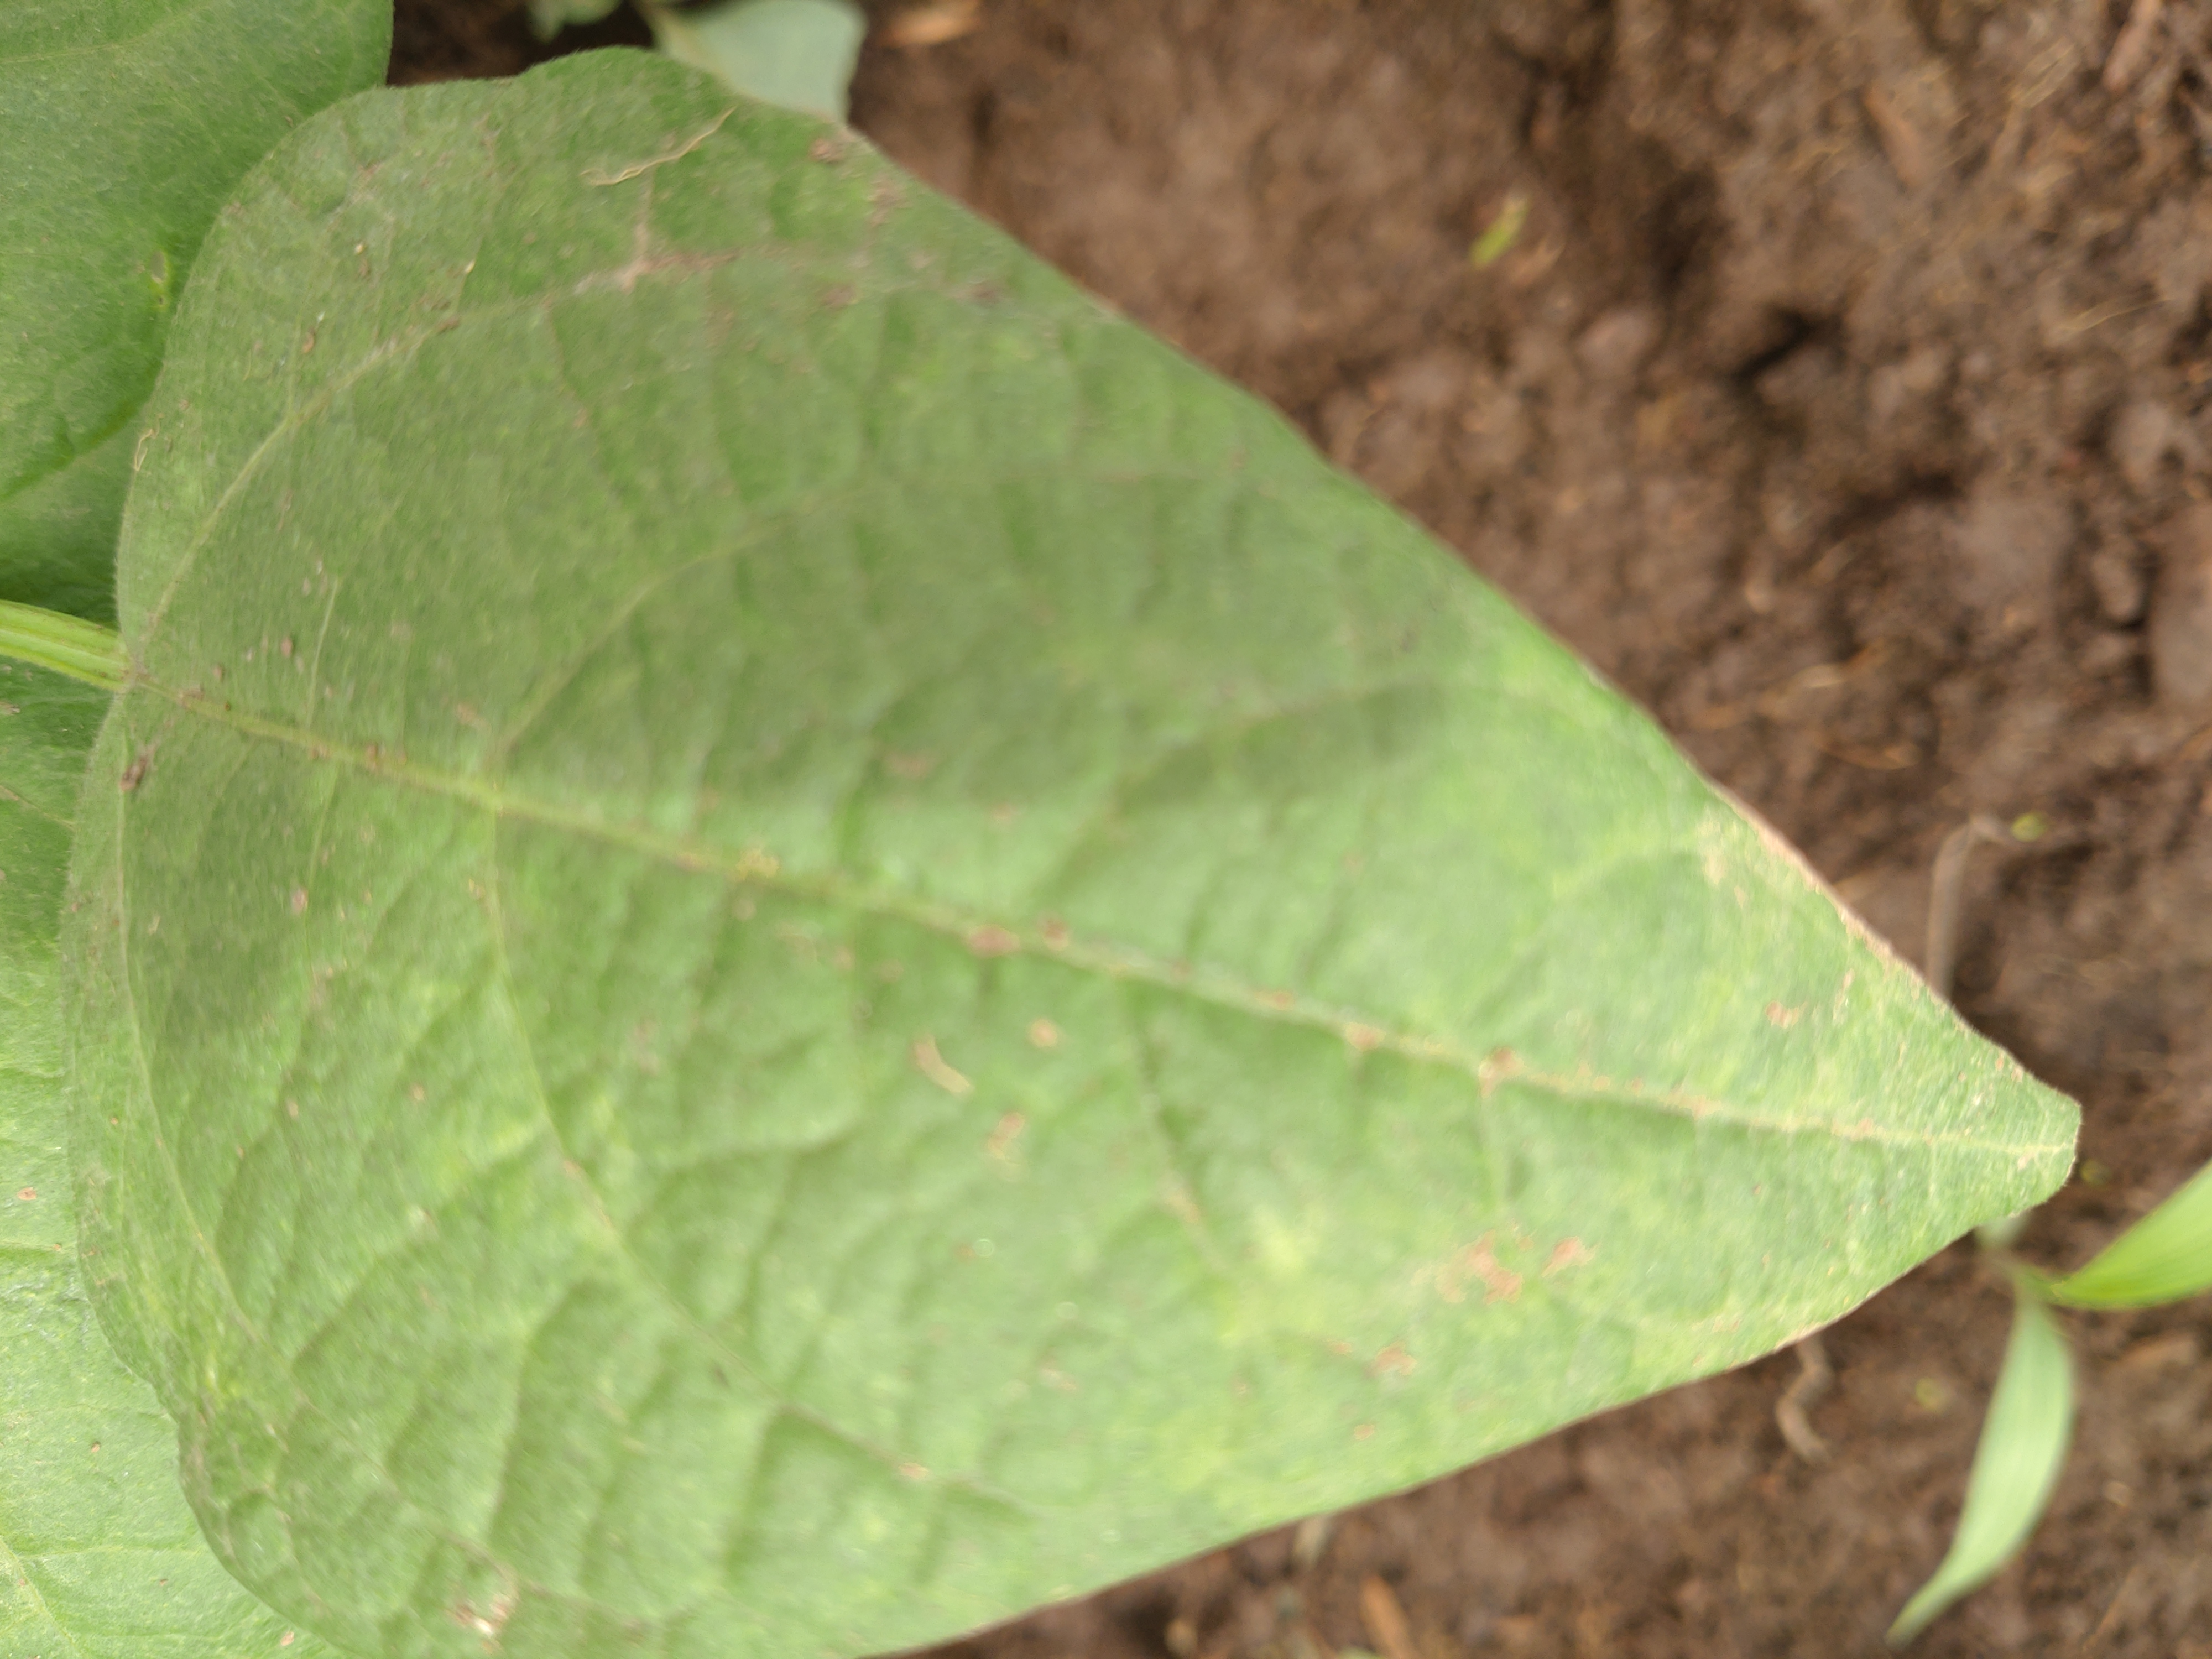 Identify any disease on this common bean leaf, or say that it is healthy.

healthy
